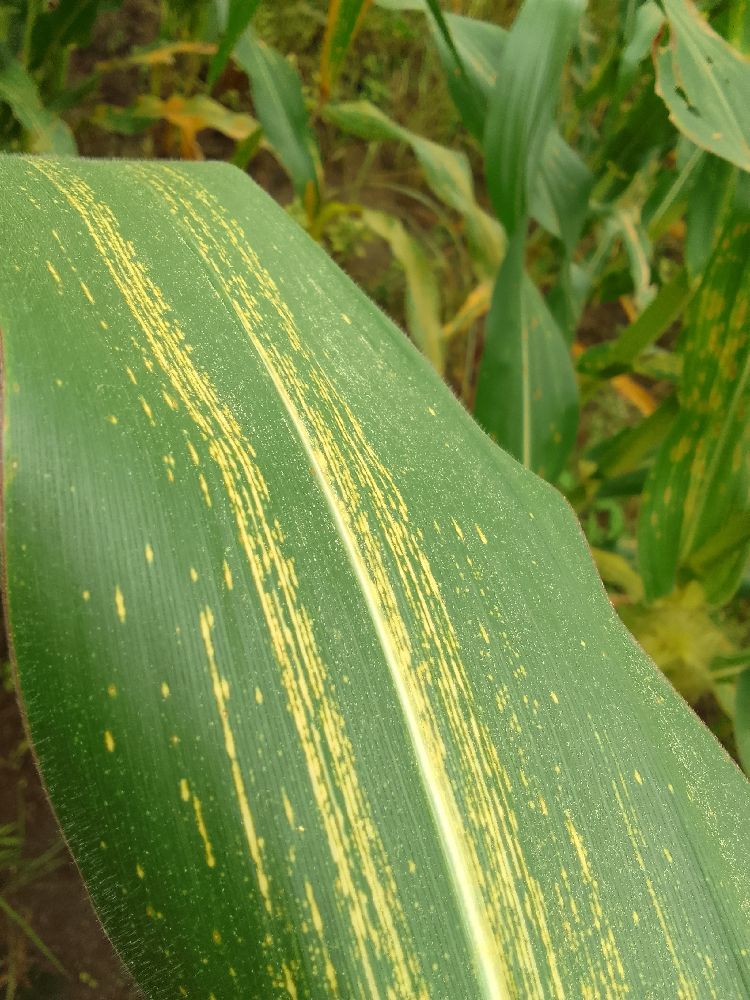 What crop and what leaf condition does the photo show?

maize, maize streak virus
